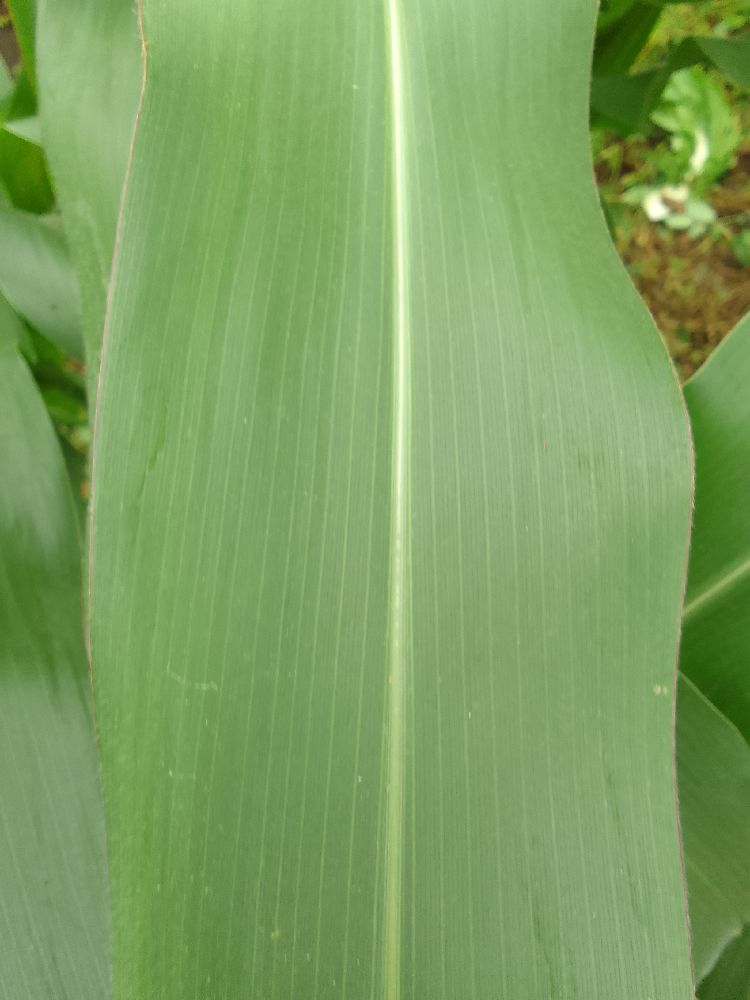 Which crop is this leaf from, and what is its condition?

maize, healthy
